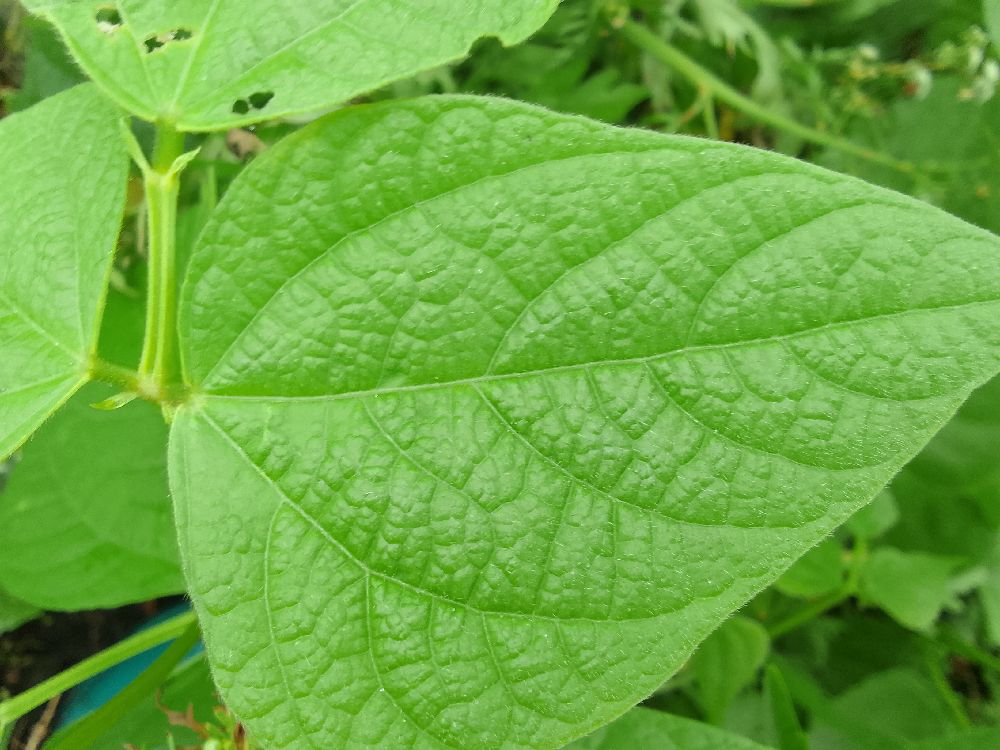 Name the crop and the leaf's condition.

common bean, healthy
